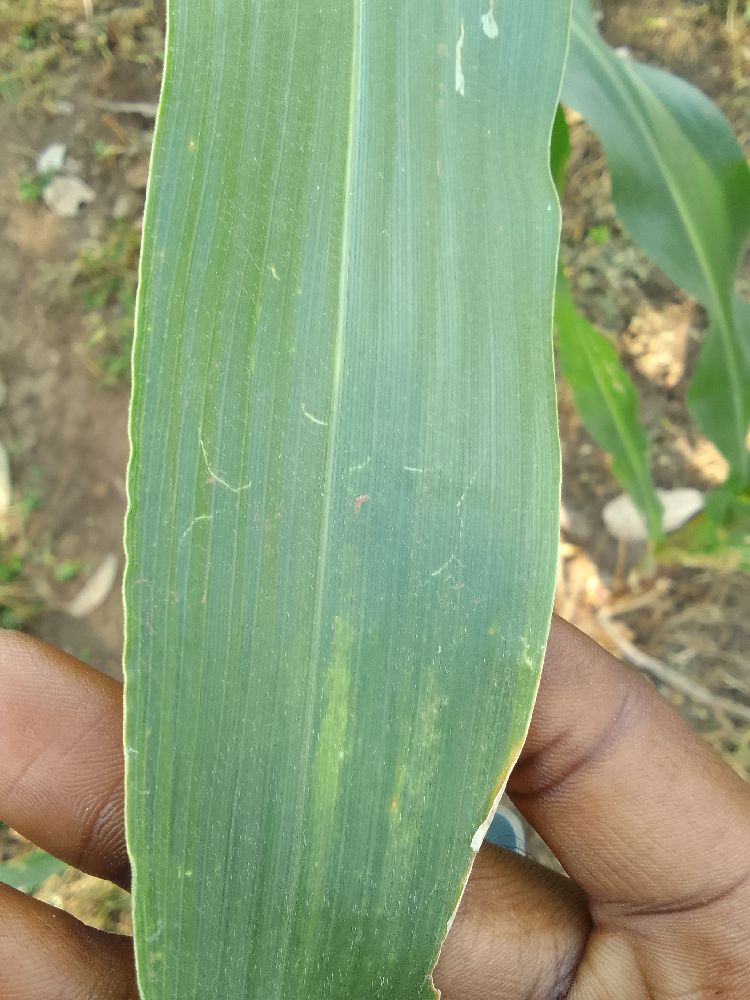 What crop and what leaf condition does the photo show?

maize, healthy
